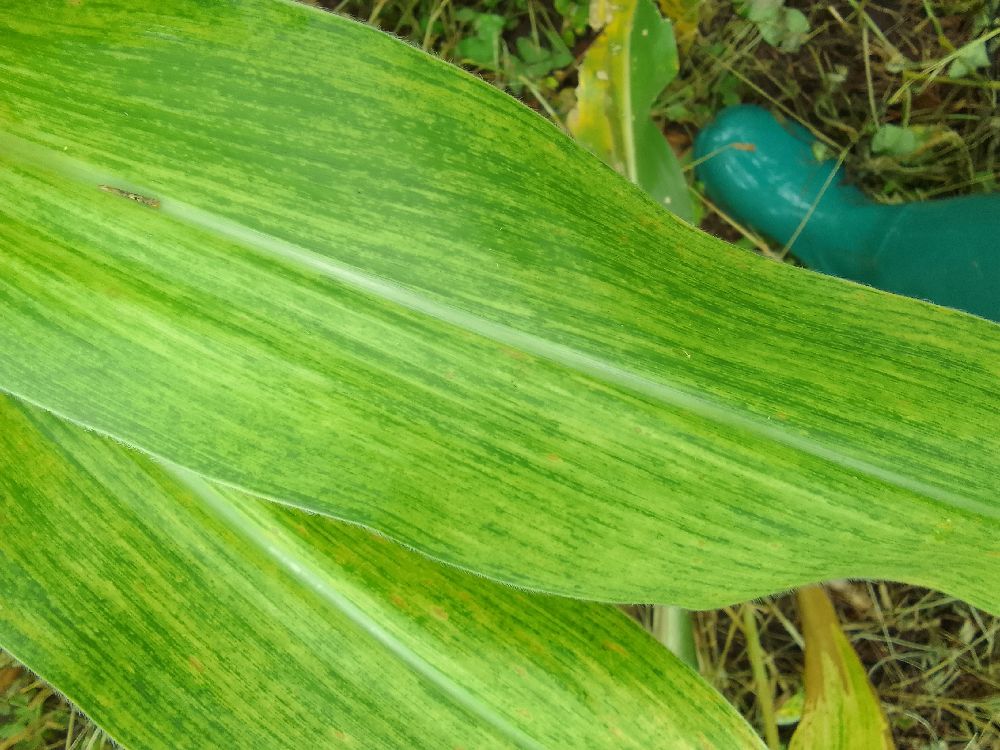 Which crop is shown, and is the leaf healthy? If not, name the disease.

maize, maize lethal necrosis
